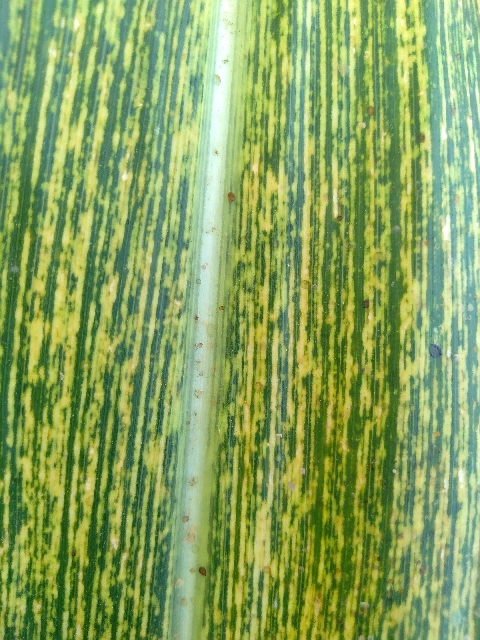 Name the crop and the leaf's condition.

maize, maize streak virus
